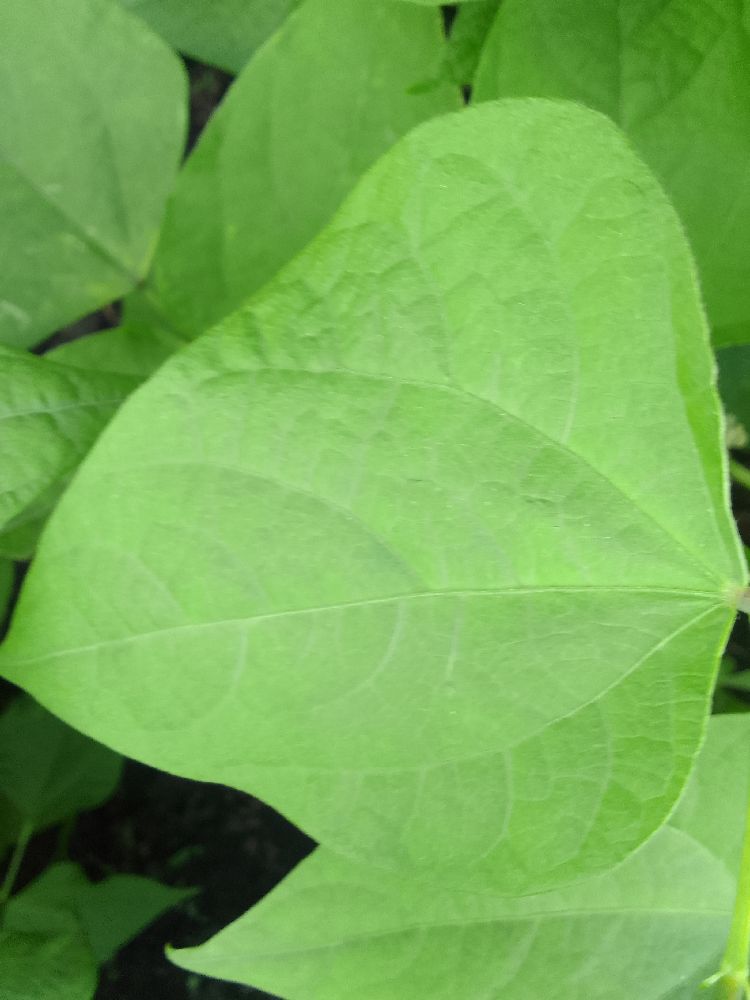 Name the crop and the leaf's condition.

common bean, healthy
